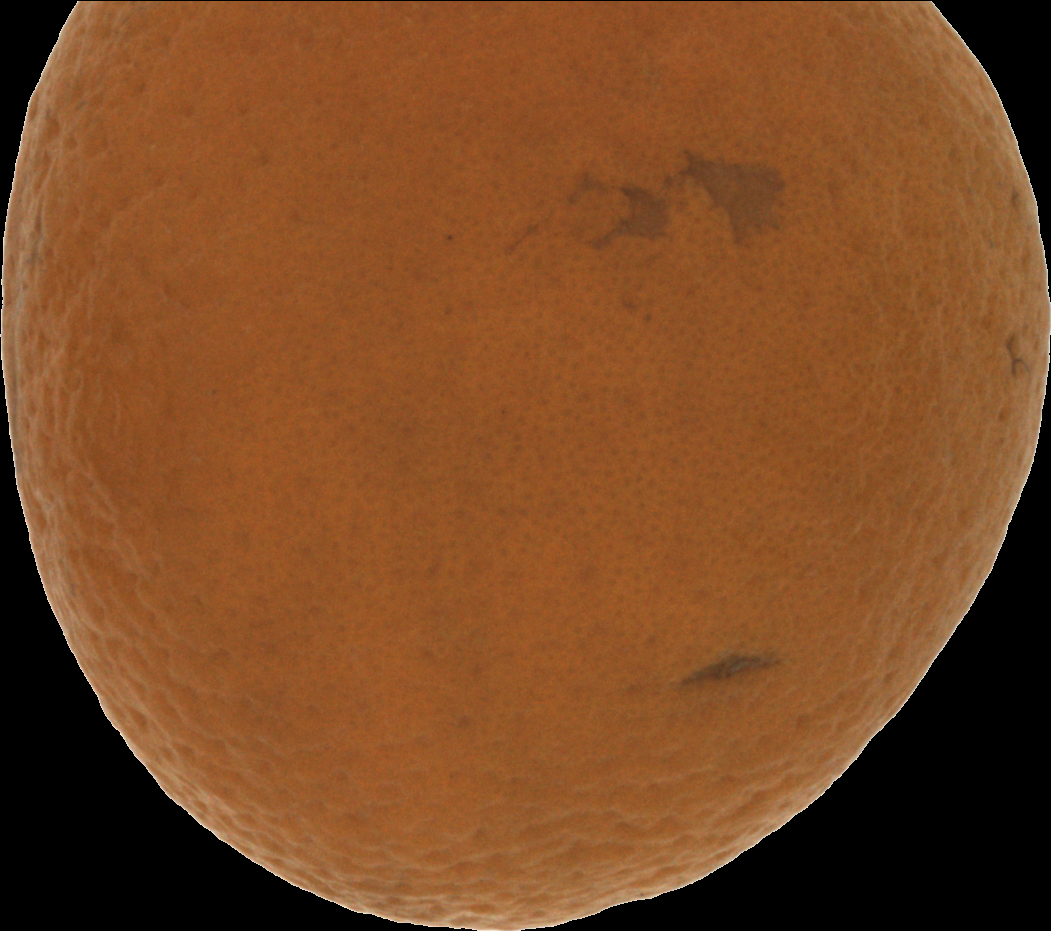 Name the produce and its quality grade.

orange, bad
